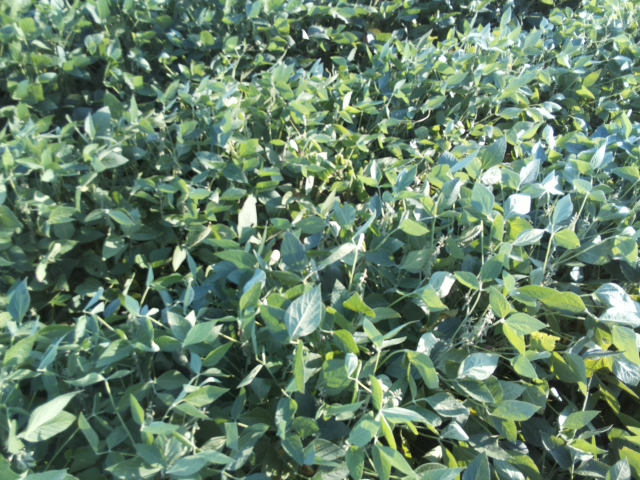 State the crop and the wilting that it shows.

soybean, slight leaflet or petiole turgor loss in upper canopy
